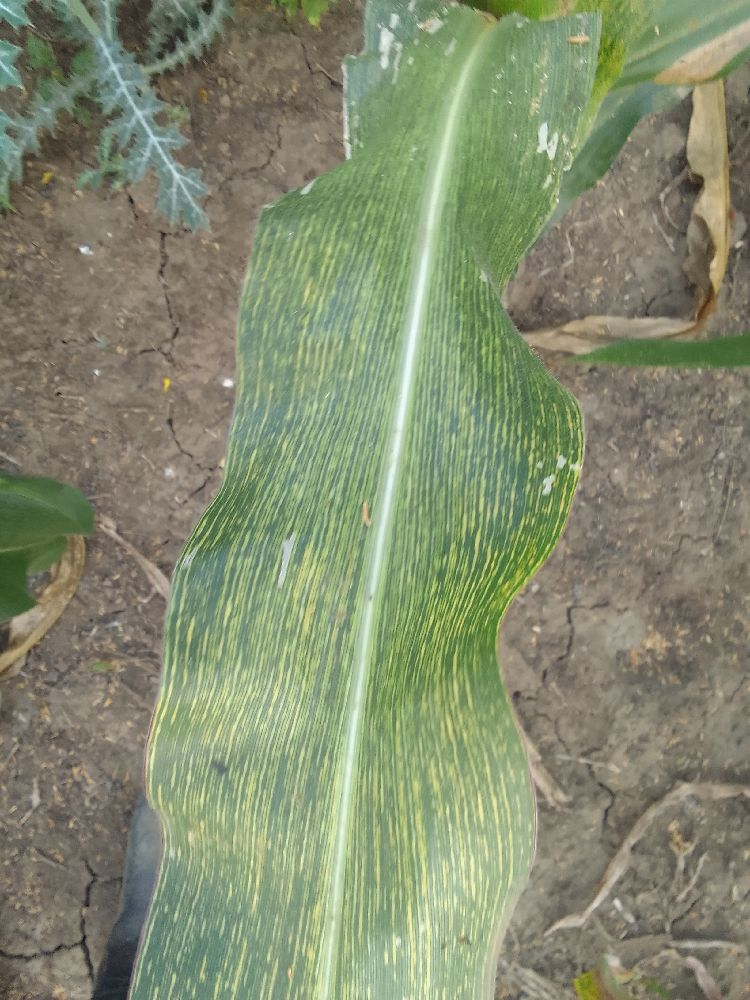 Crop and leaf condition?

maize, maize streak virus
